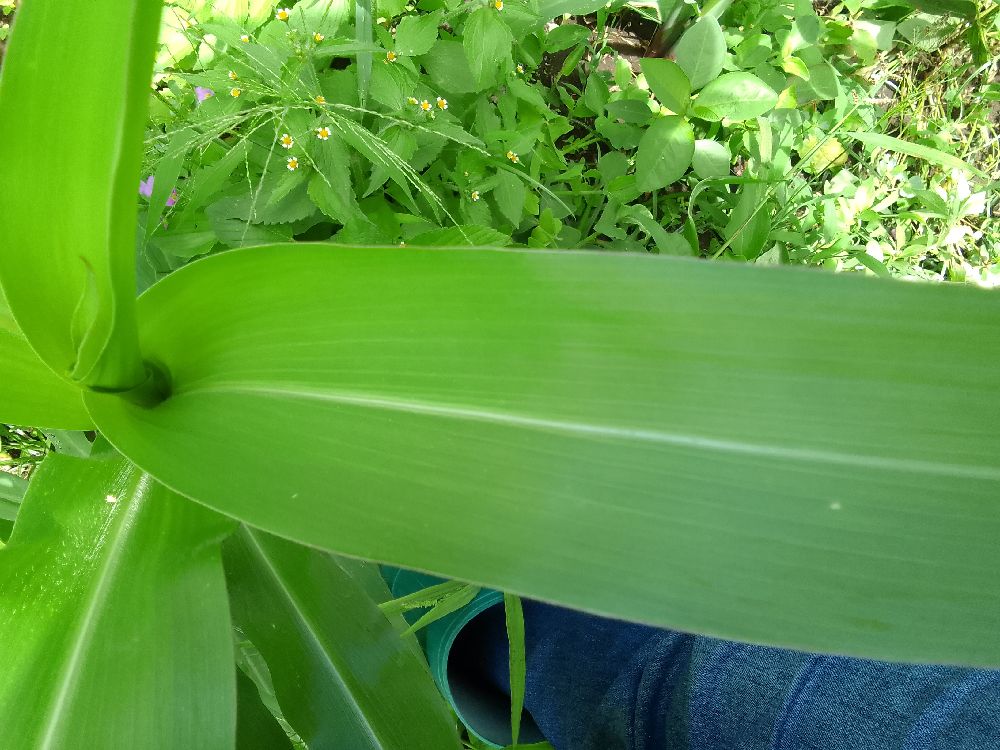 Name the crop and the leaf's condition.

maize, healthy
